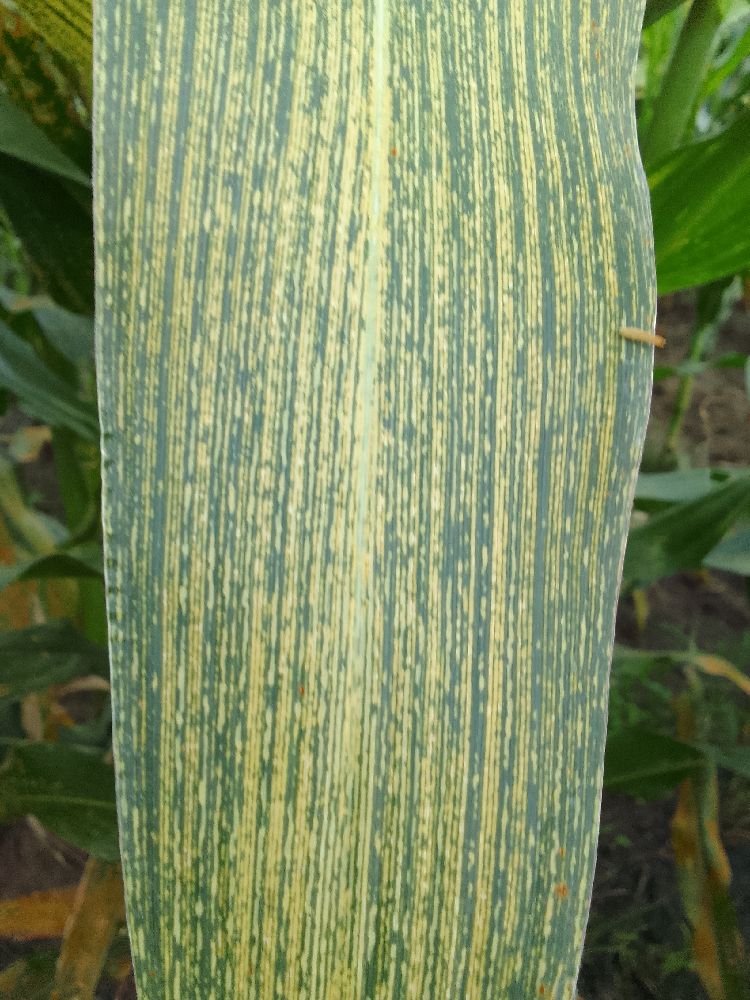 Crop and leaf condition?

maize, maize streak virus
